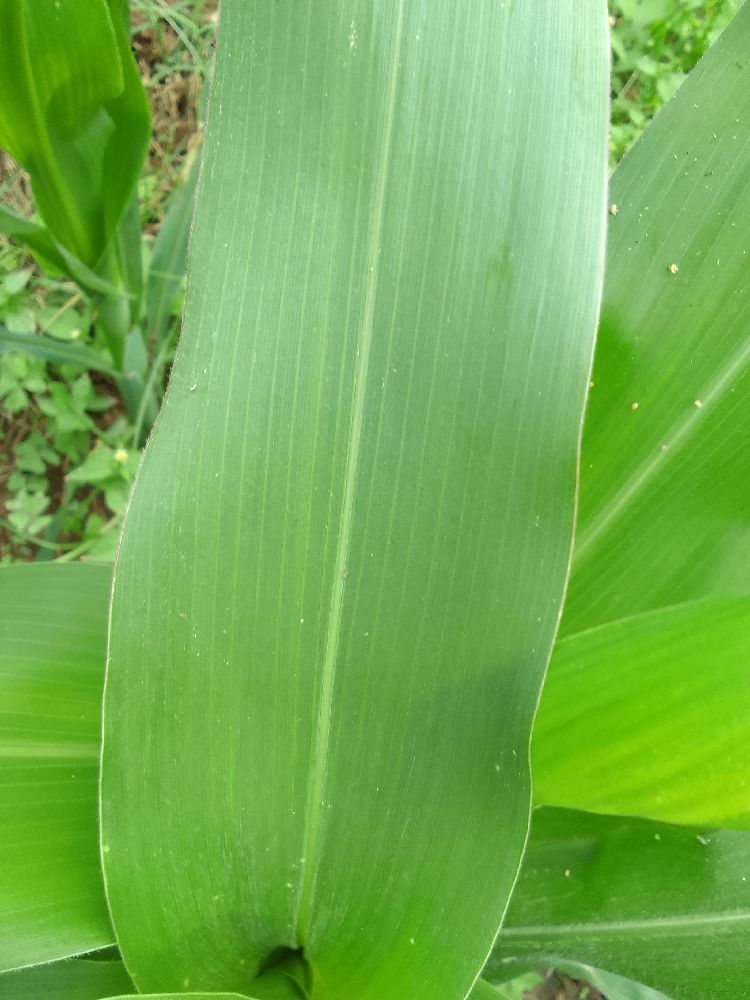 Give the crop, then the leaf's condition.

maize, healthy
